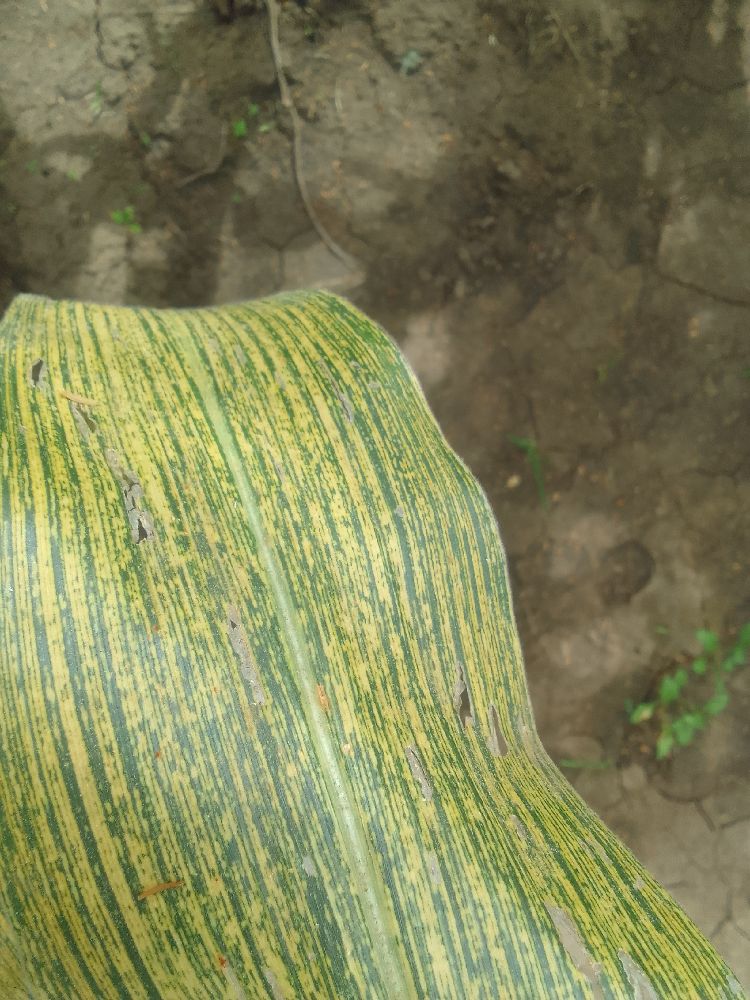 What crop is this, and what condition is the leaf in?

maize, maize streak virus
